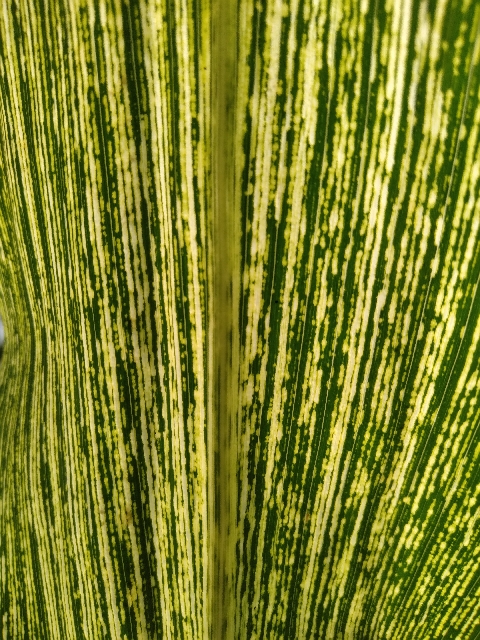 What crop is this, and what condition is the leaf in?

maize, maize streak virus
